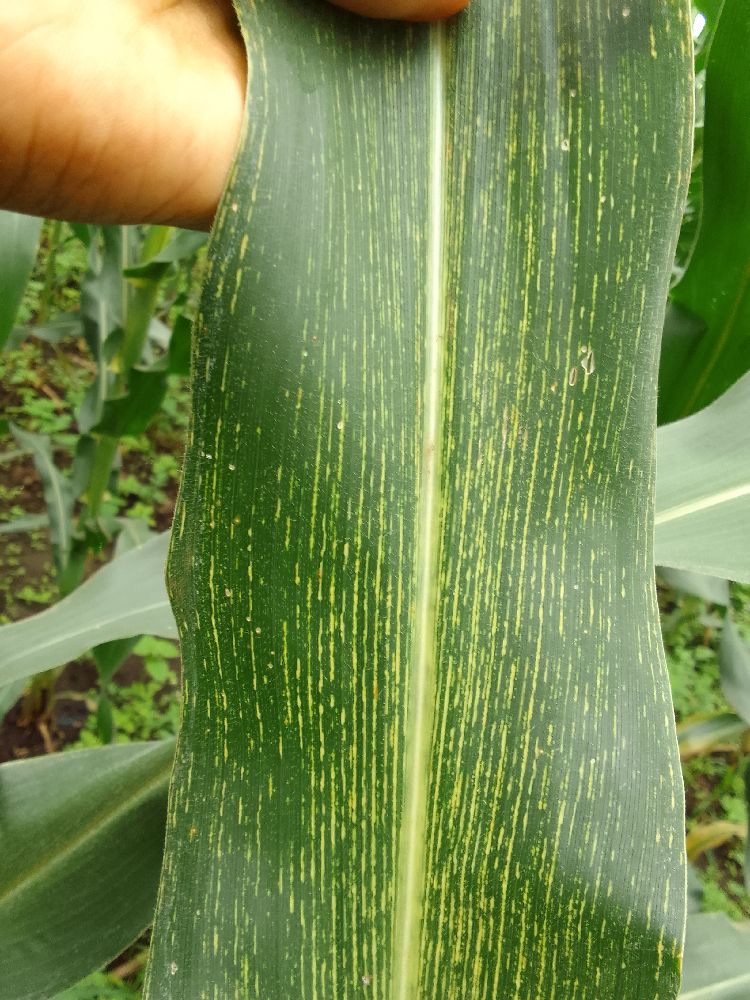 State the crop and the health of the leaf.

maize, maize streak virus
